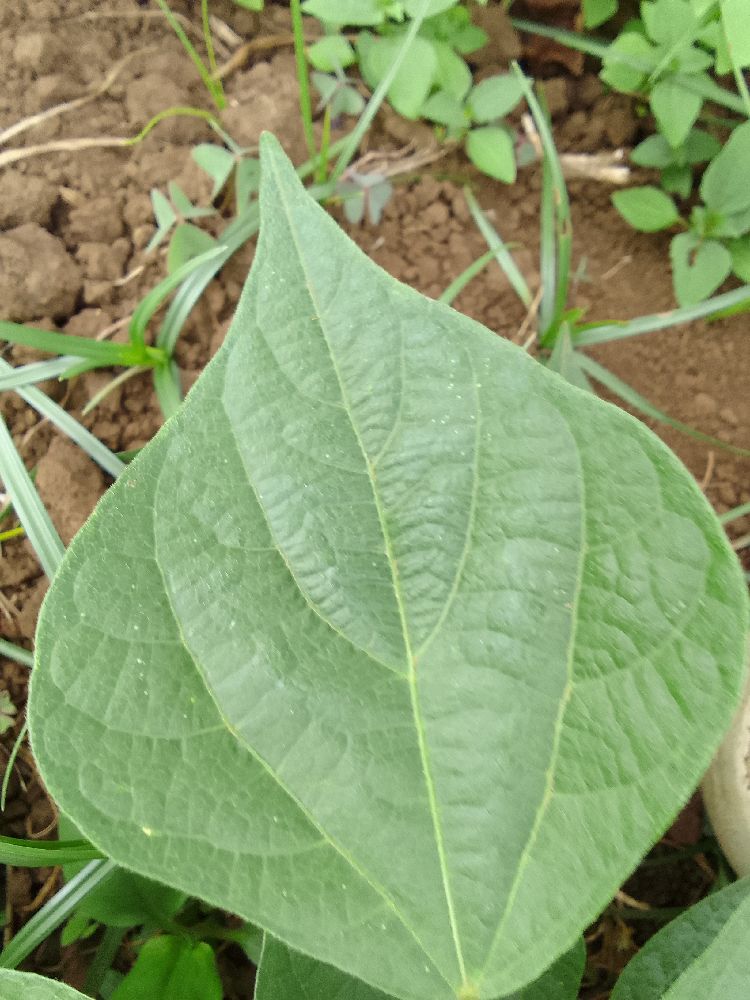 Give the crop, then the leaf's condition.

common bean, healthy
